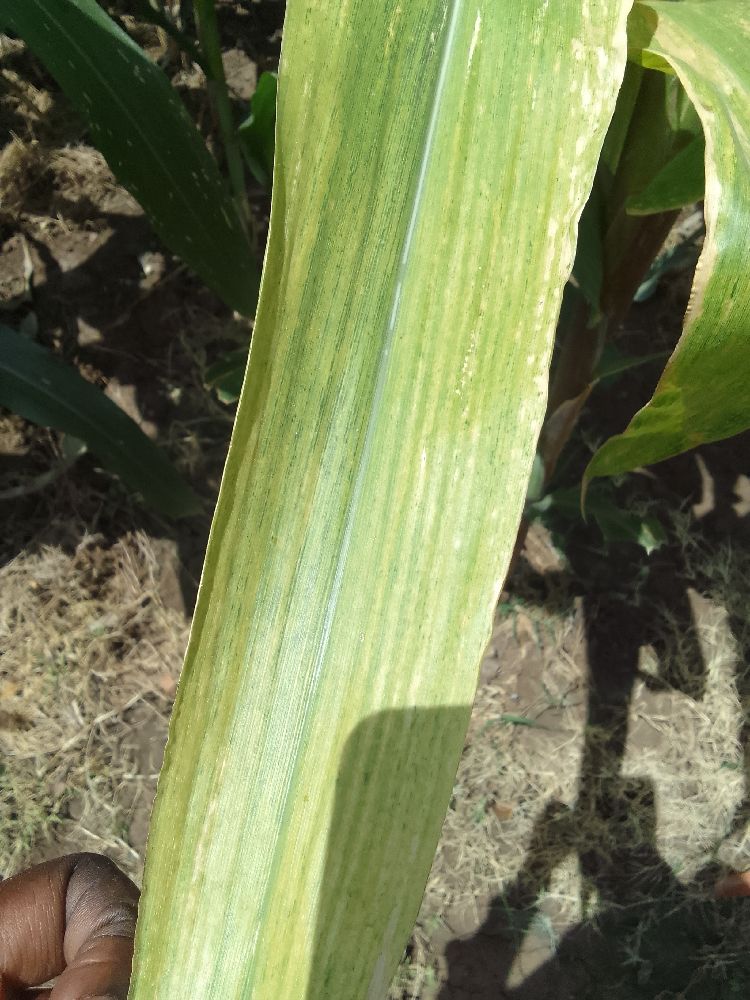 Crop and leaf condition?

maize, maize lethal necrosis
